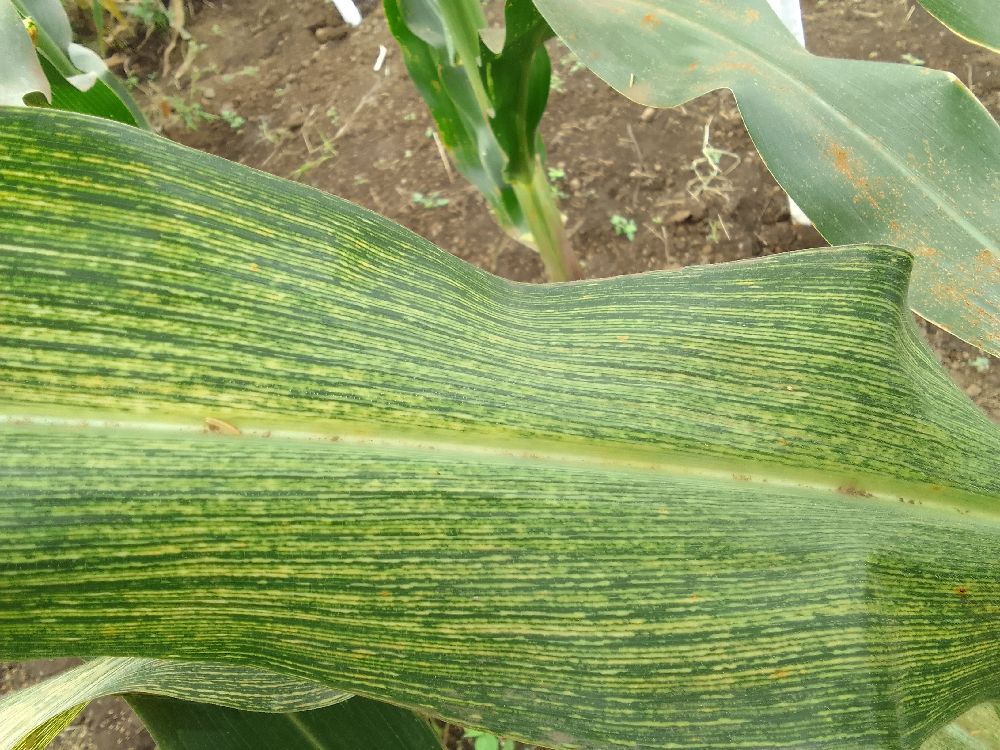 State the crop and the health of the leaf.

maize, maize streak virus
